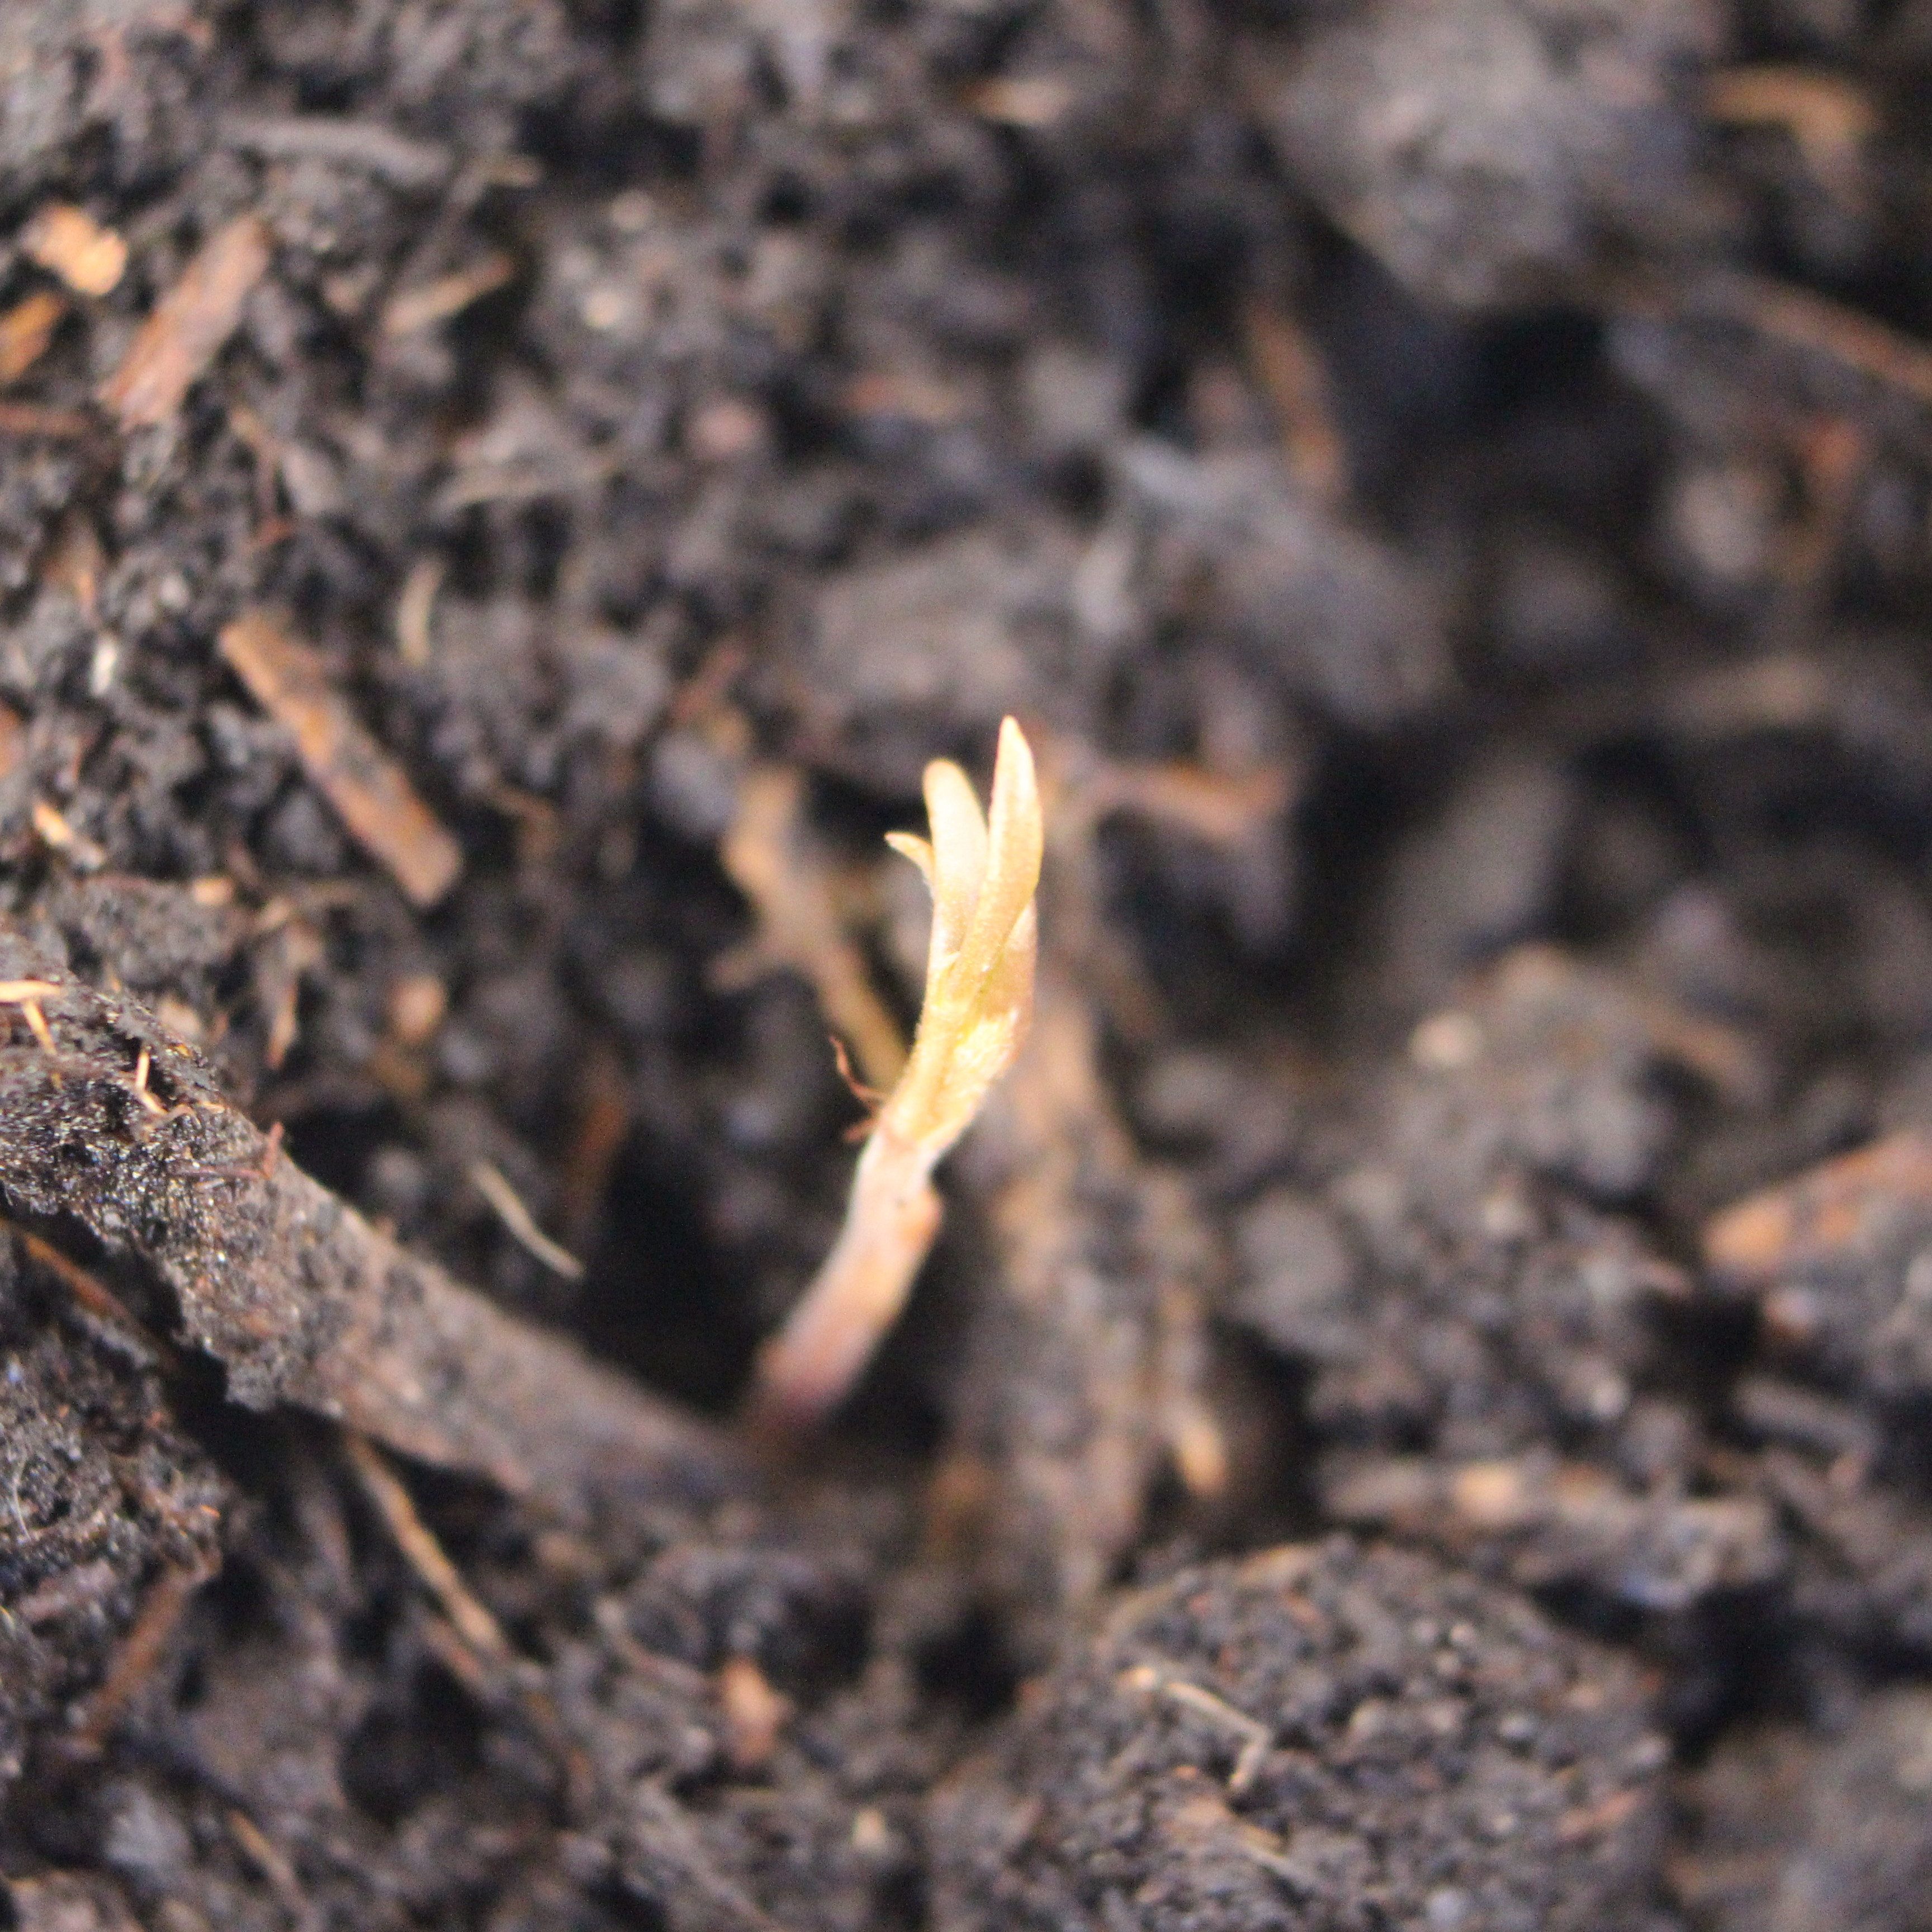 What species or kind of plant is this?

Vicia sativa
